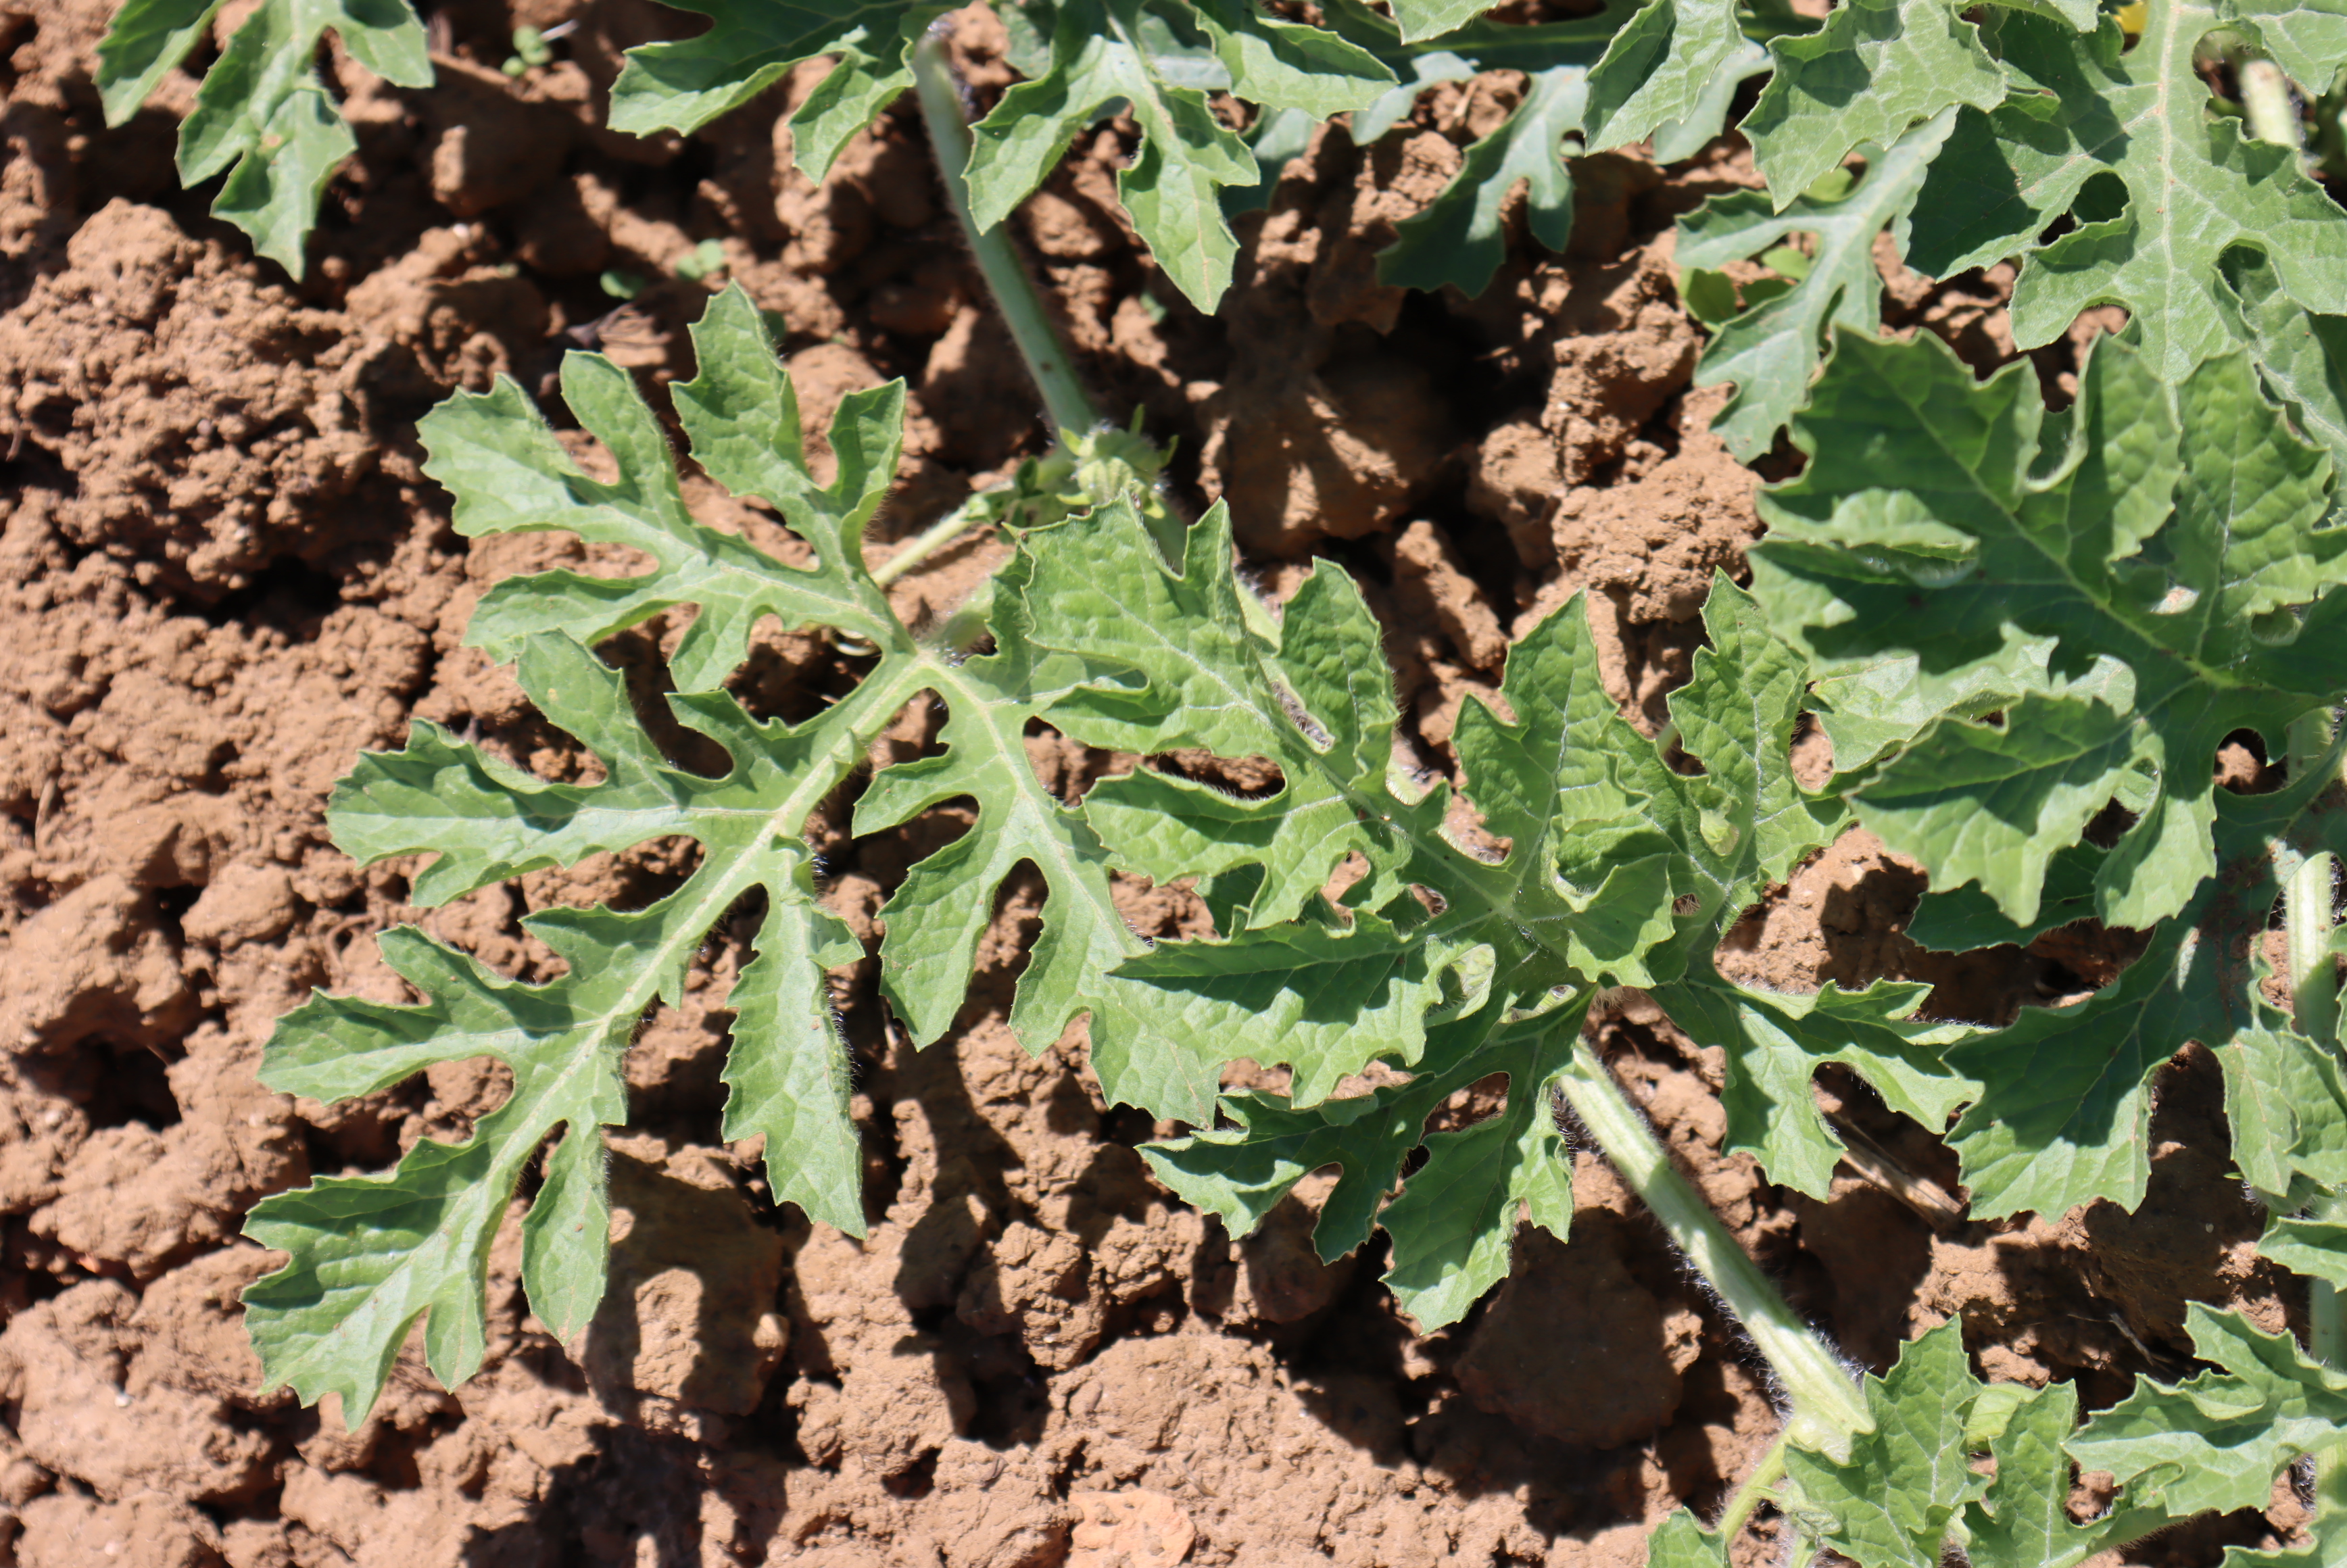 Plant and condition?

watermelon, healthy
